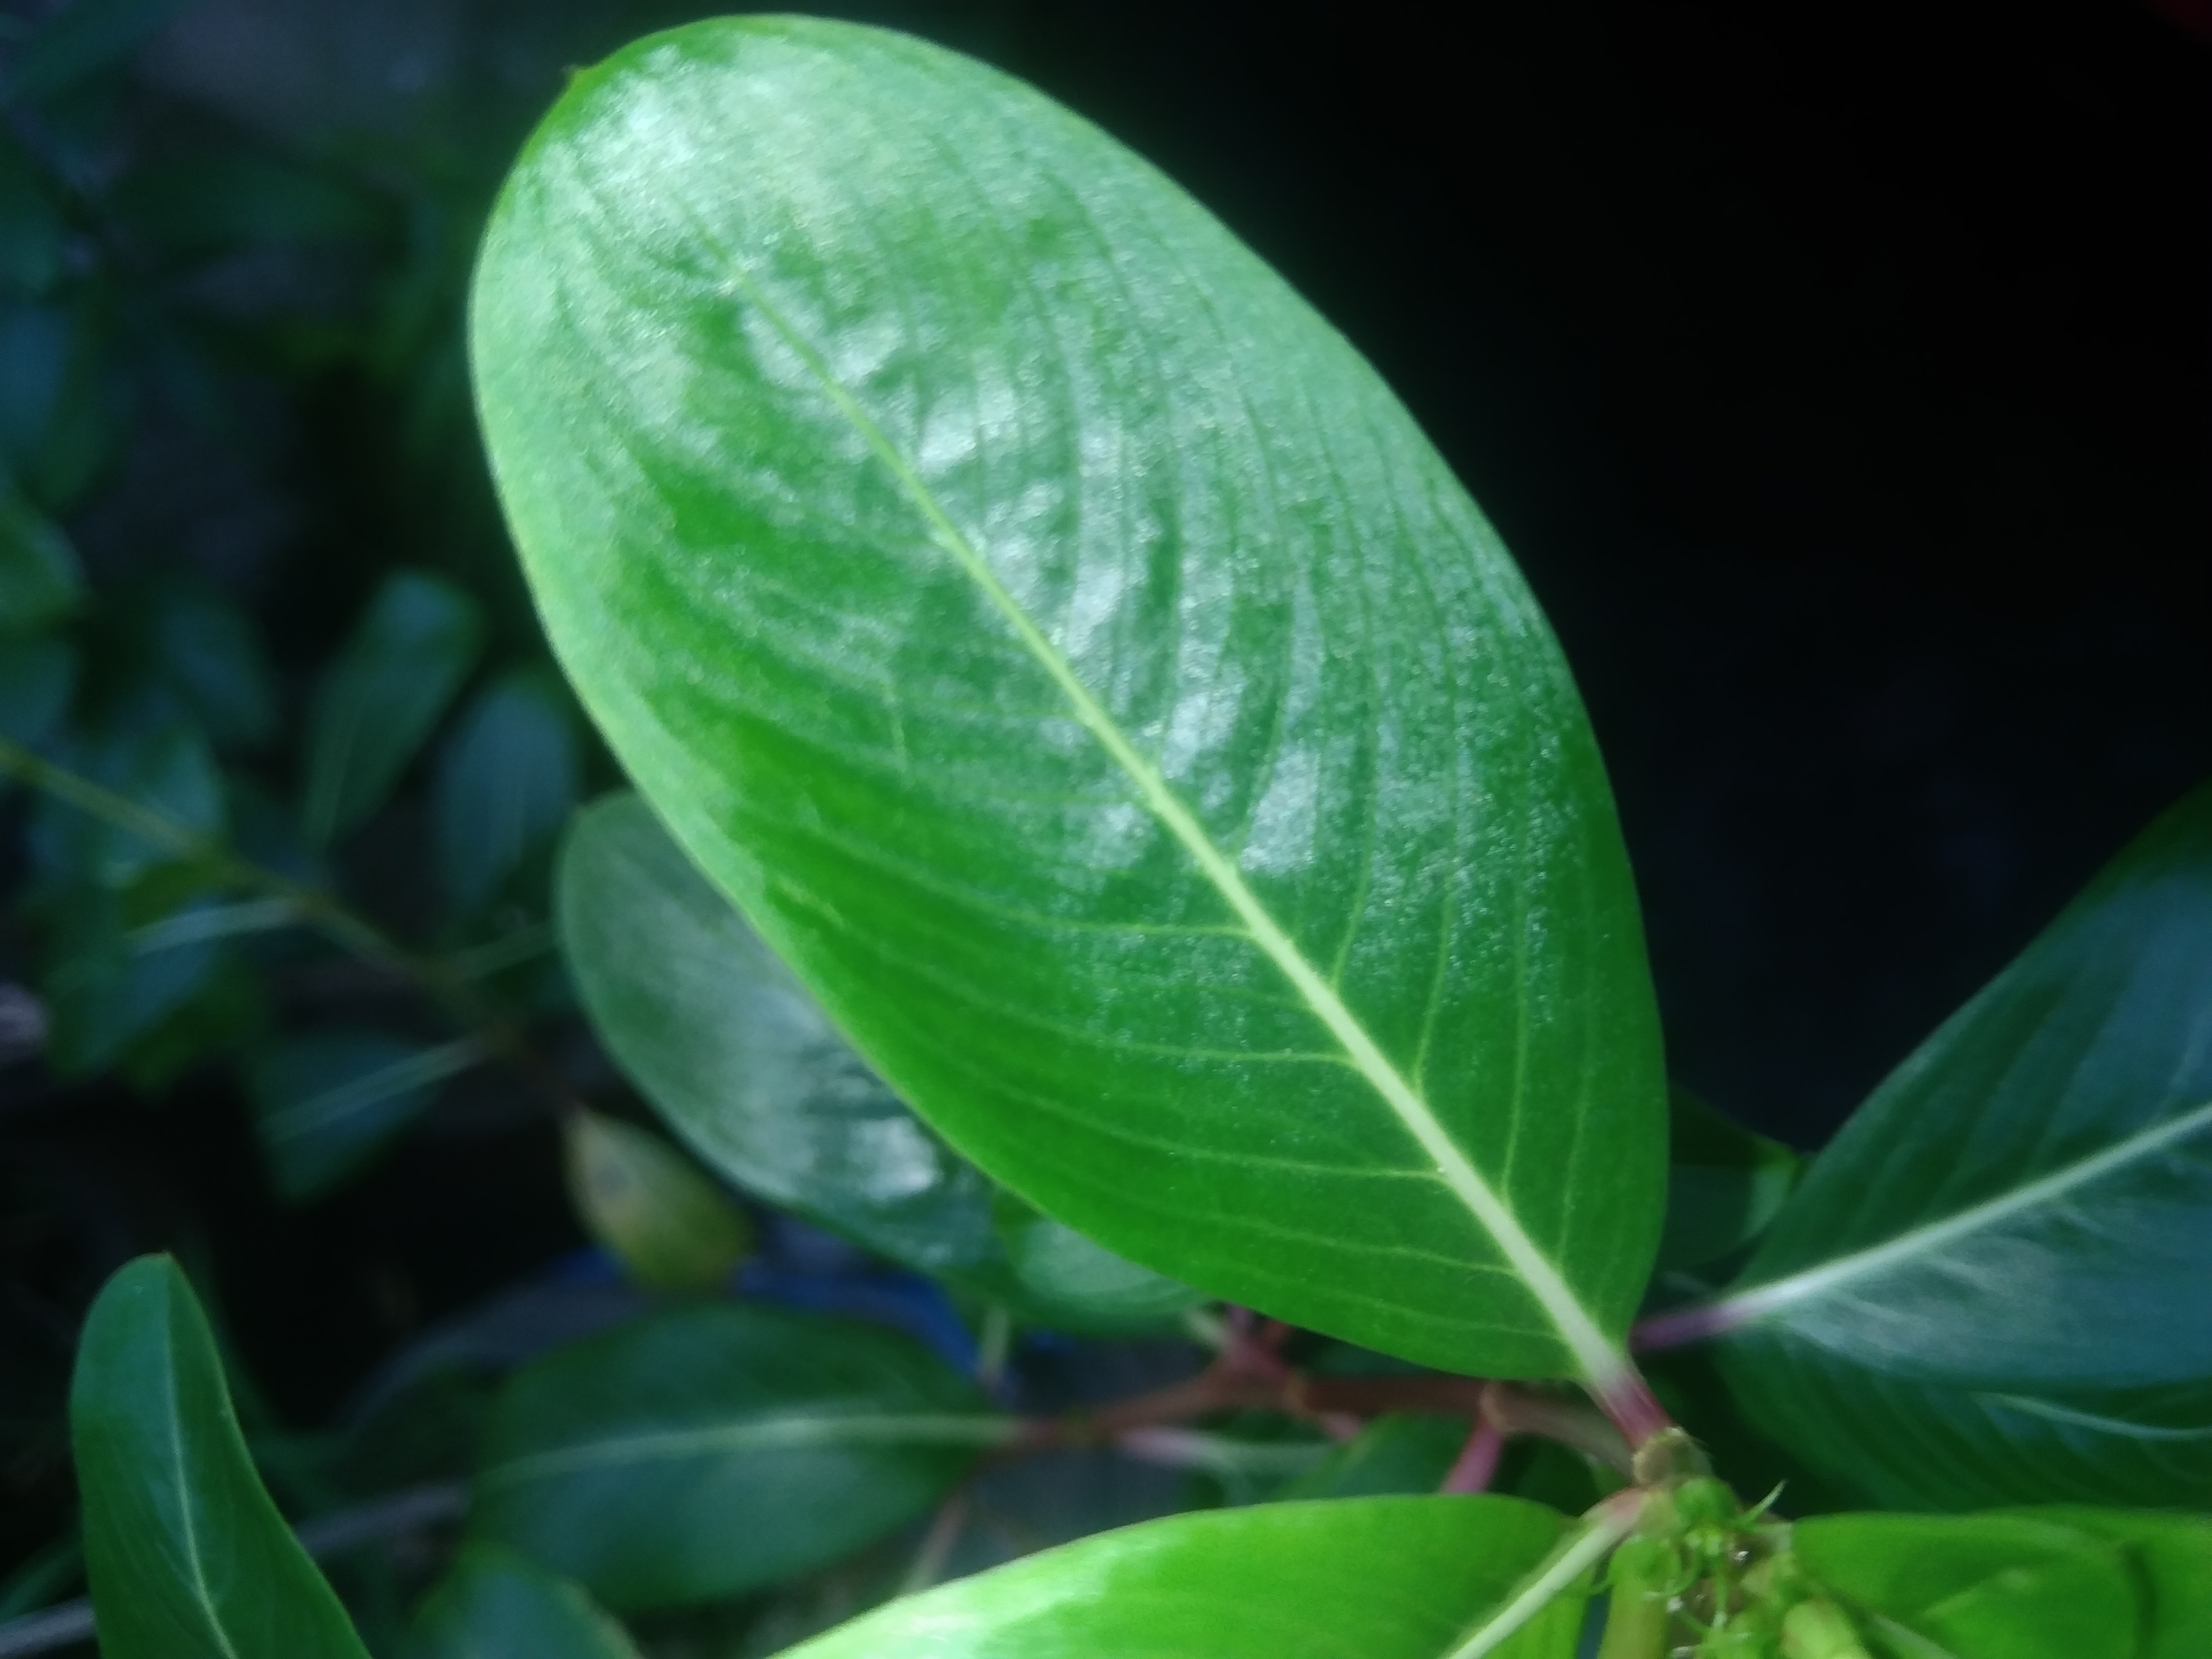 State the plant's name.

rose periwinkle
